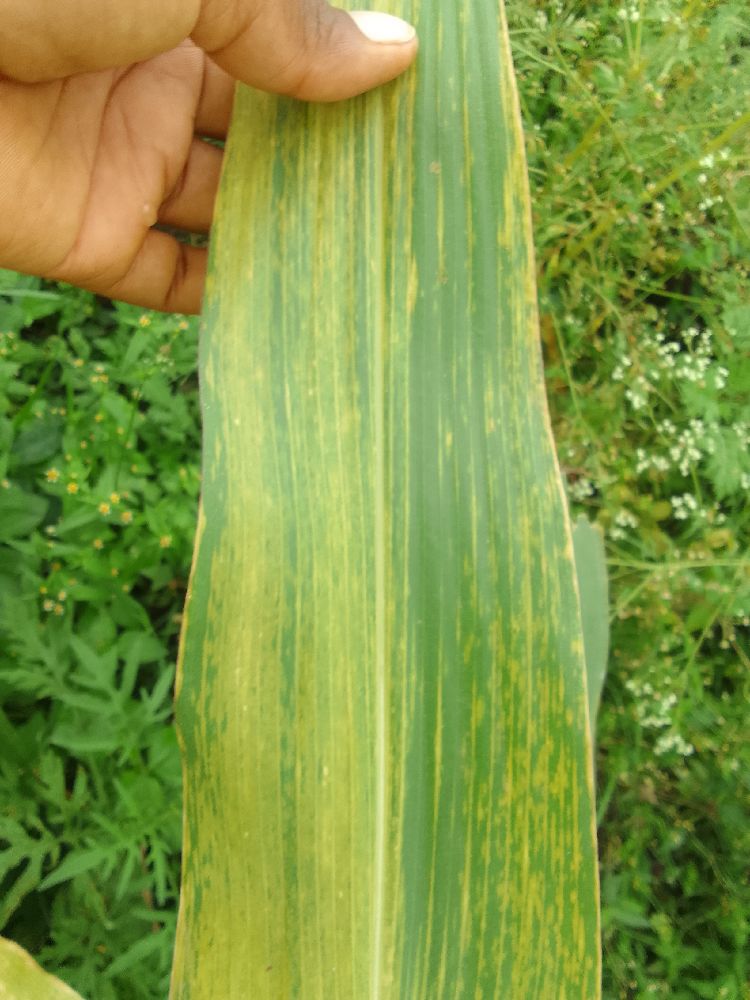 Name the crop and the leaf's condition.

maize, maize lethal necrosis
